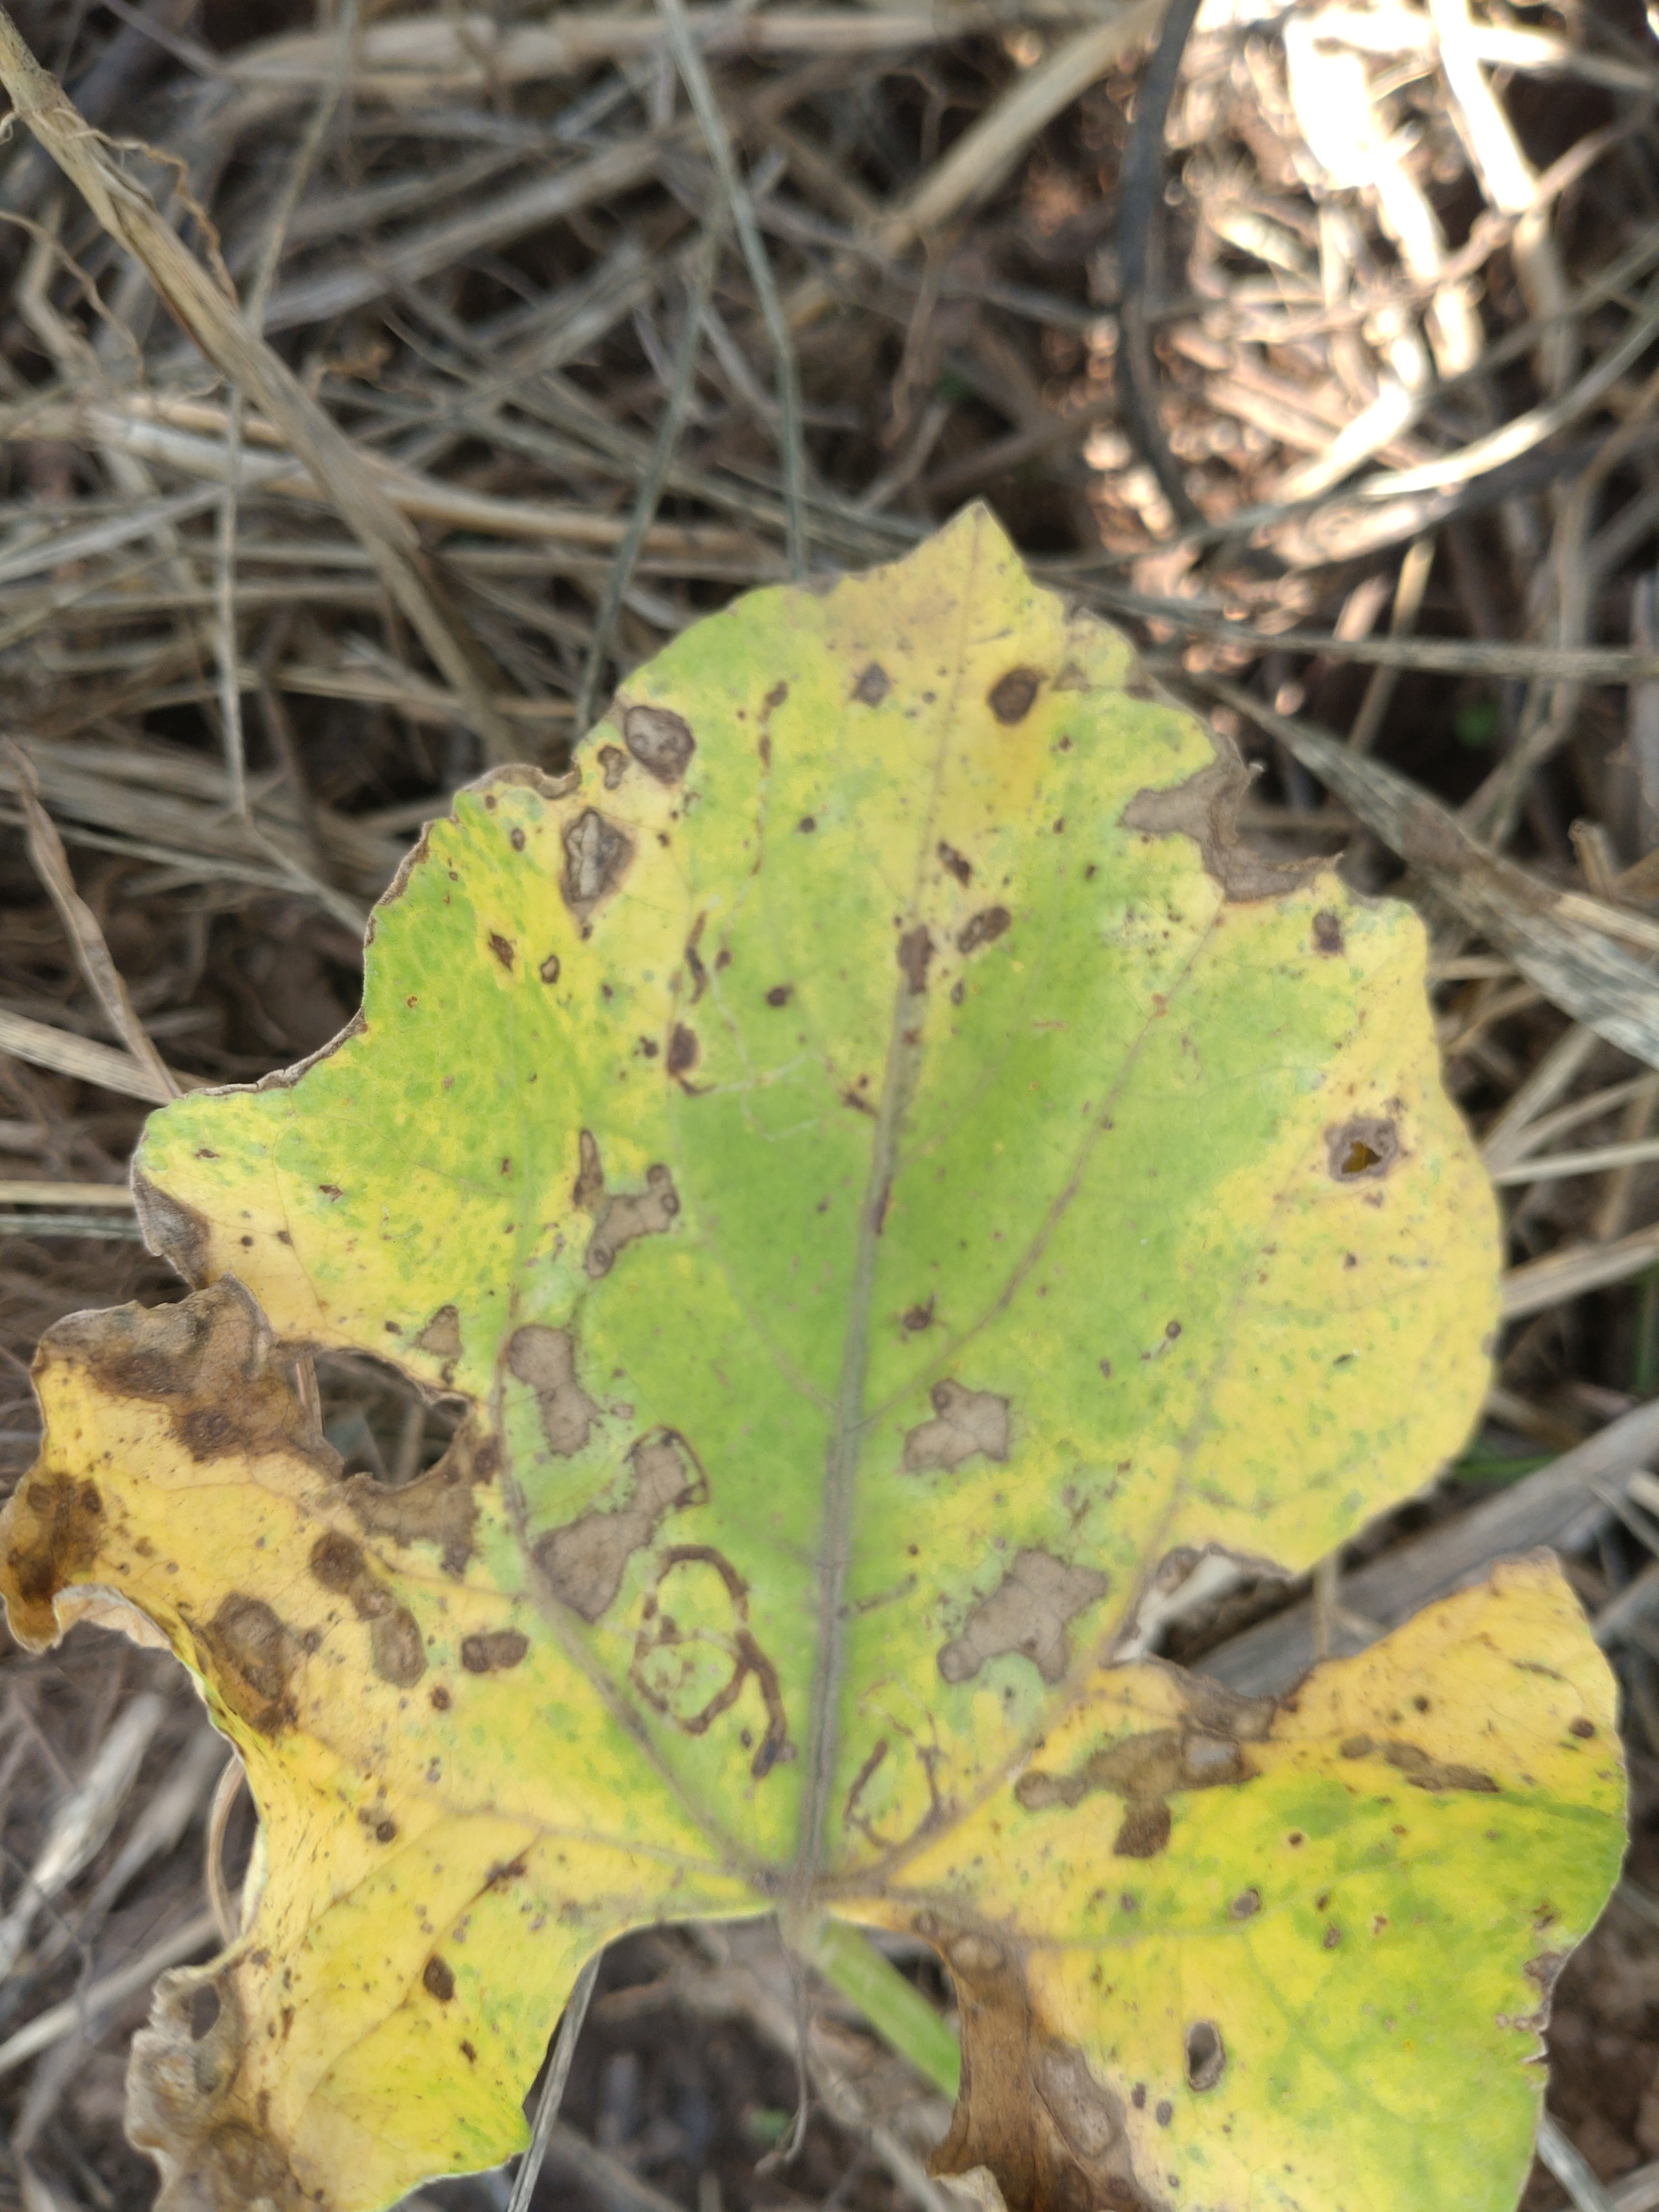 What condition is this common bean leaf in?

anthracnose
